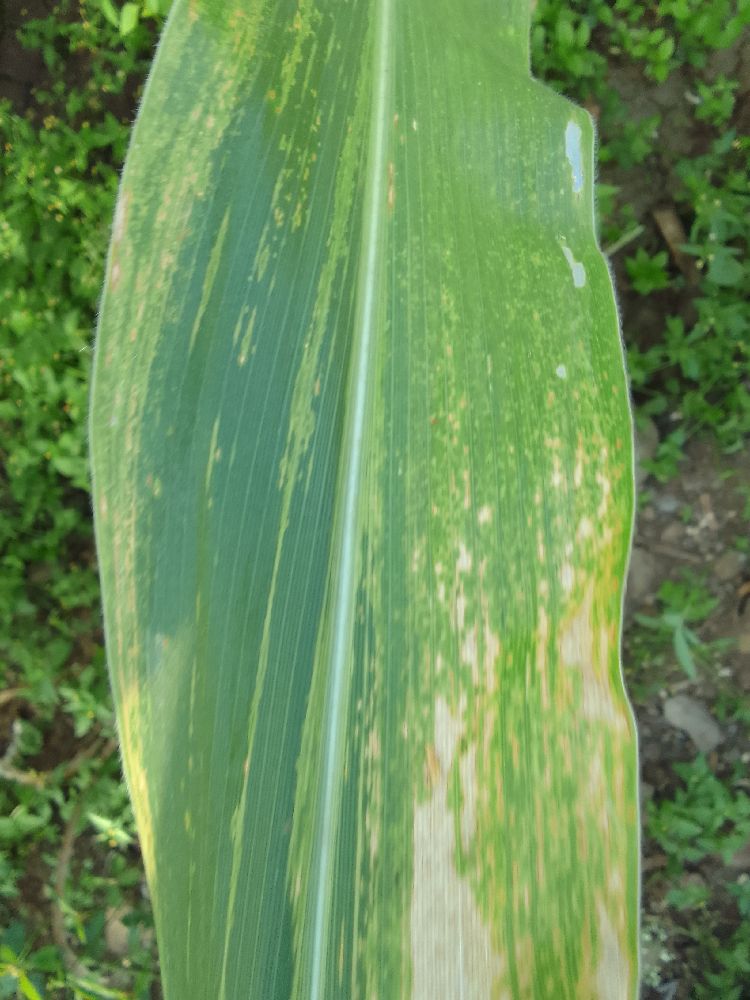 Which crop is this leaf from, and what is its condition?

maize, maize lethal necrosis
